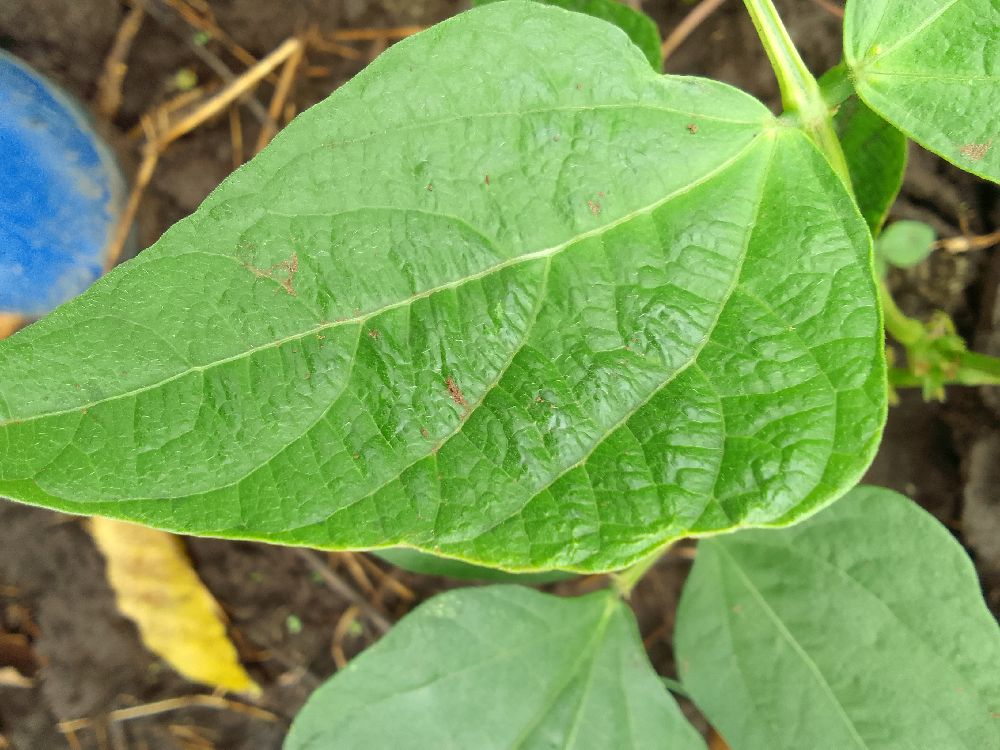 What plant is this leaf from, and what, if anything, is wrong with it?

common bean, healthy
